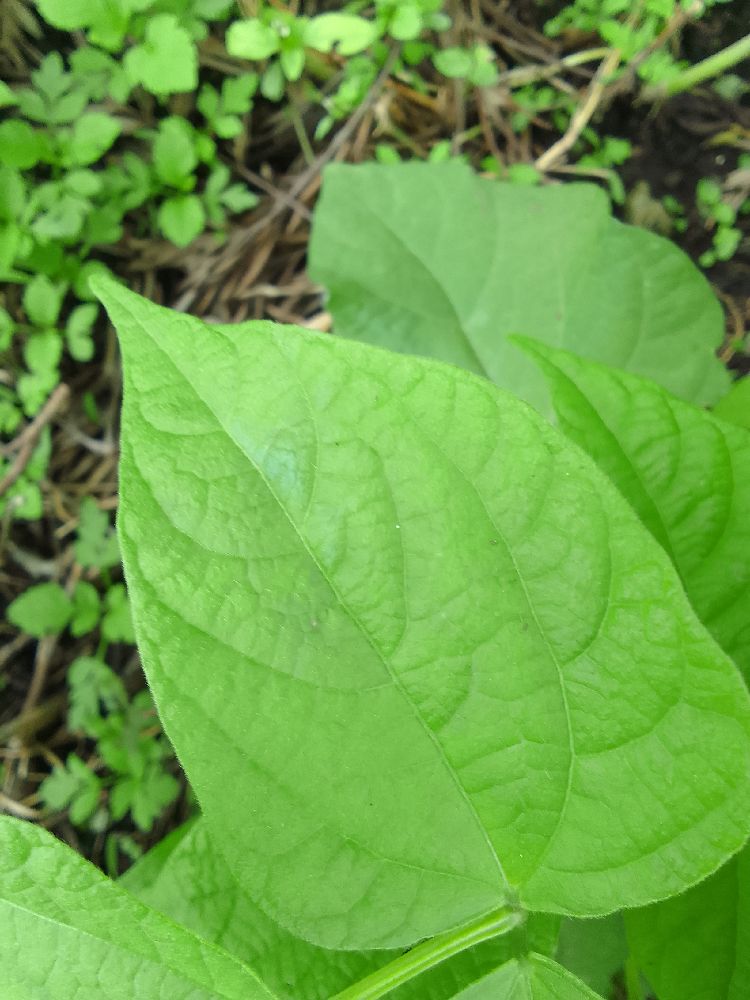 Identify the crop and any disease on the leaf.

common bean, healthy
